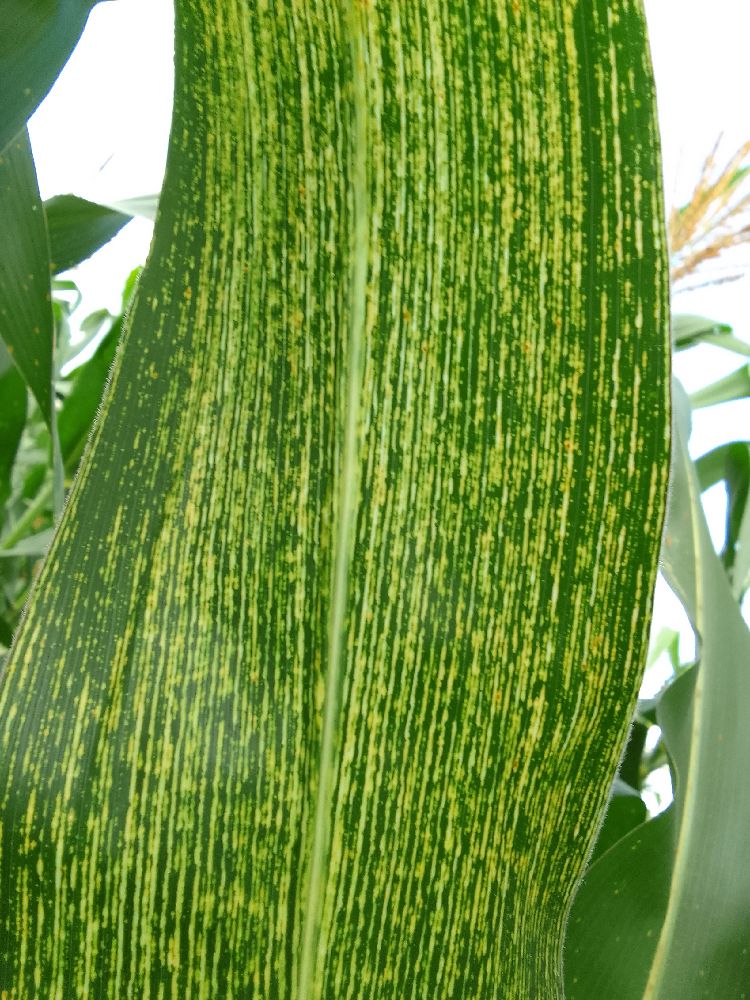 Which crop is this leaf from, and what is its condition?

maize, maize streak virus
